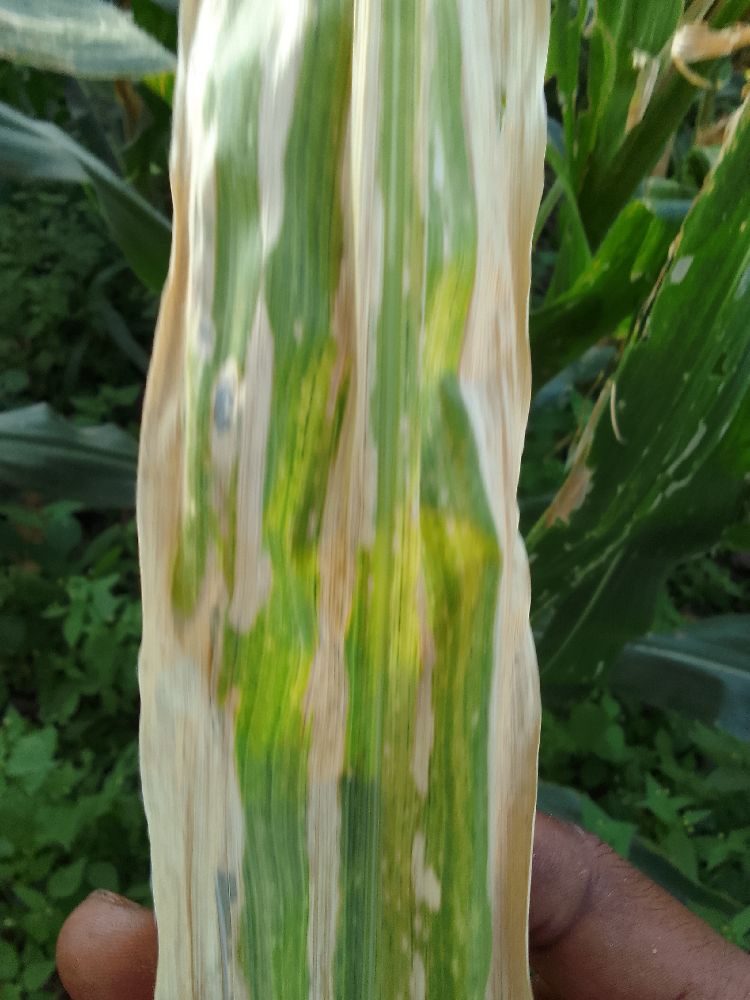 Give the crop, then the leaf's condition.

maize, maize lethal necrosis
